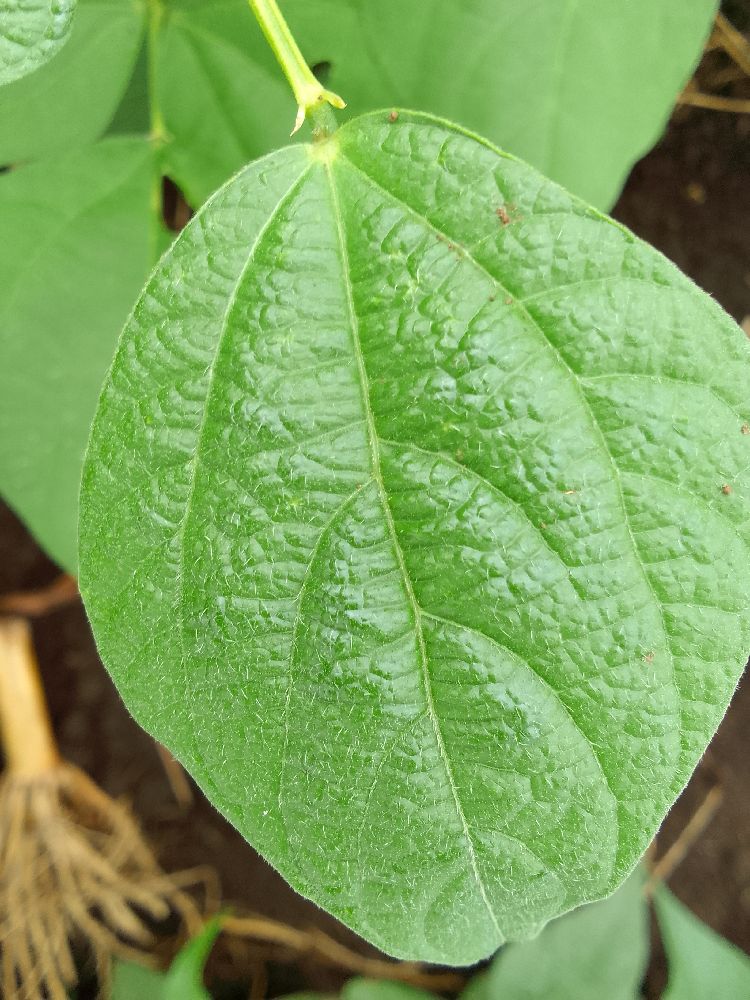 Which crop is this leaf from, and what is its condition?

common bean, healthy
